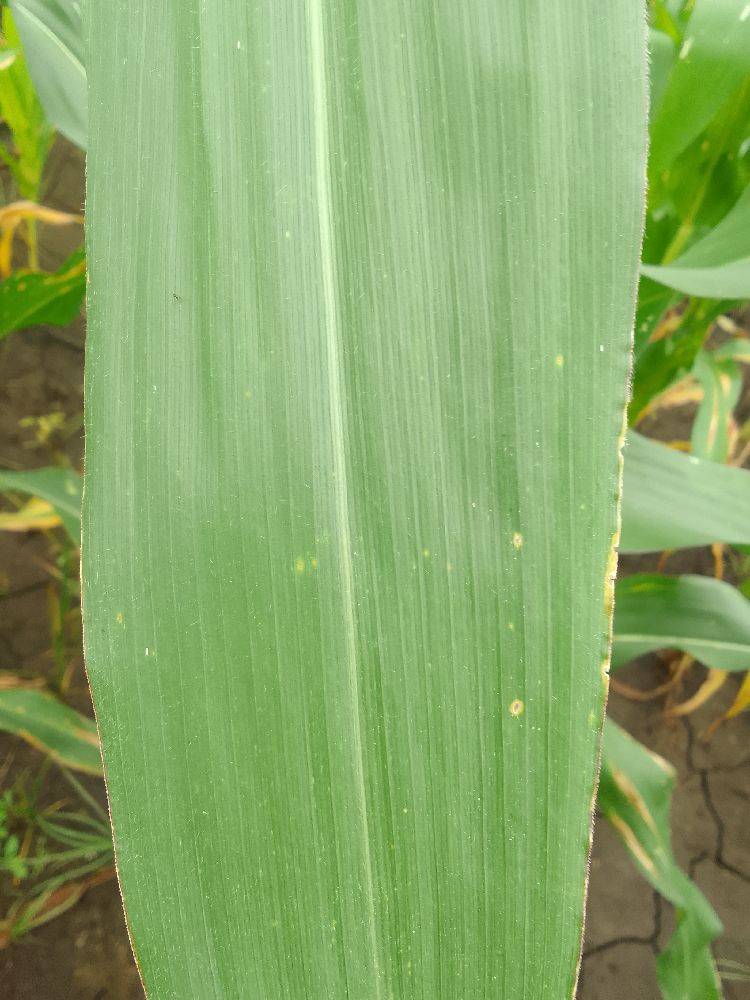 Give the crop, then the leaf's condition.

maize, healthy
